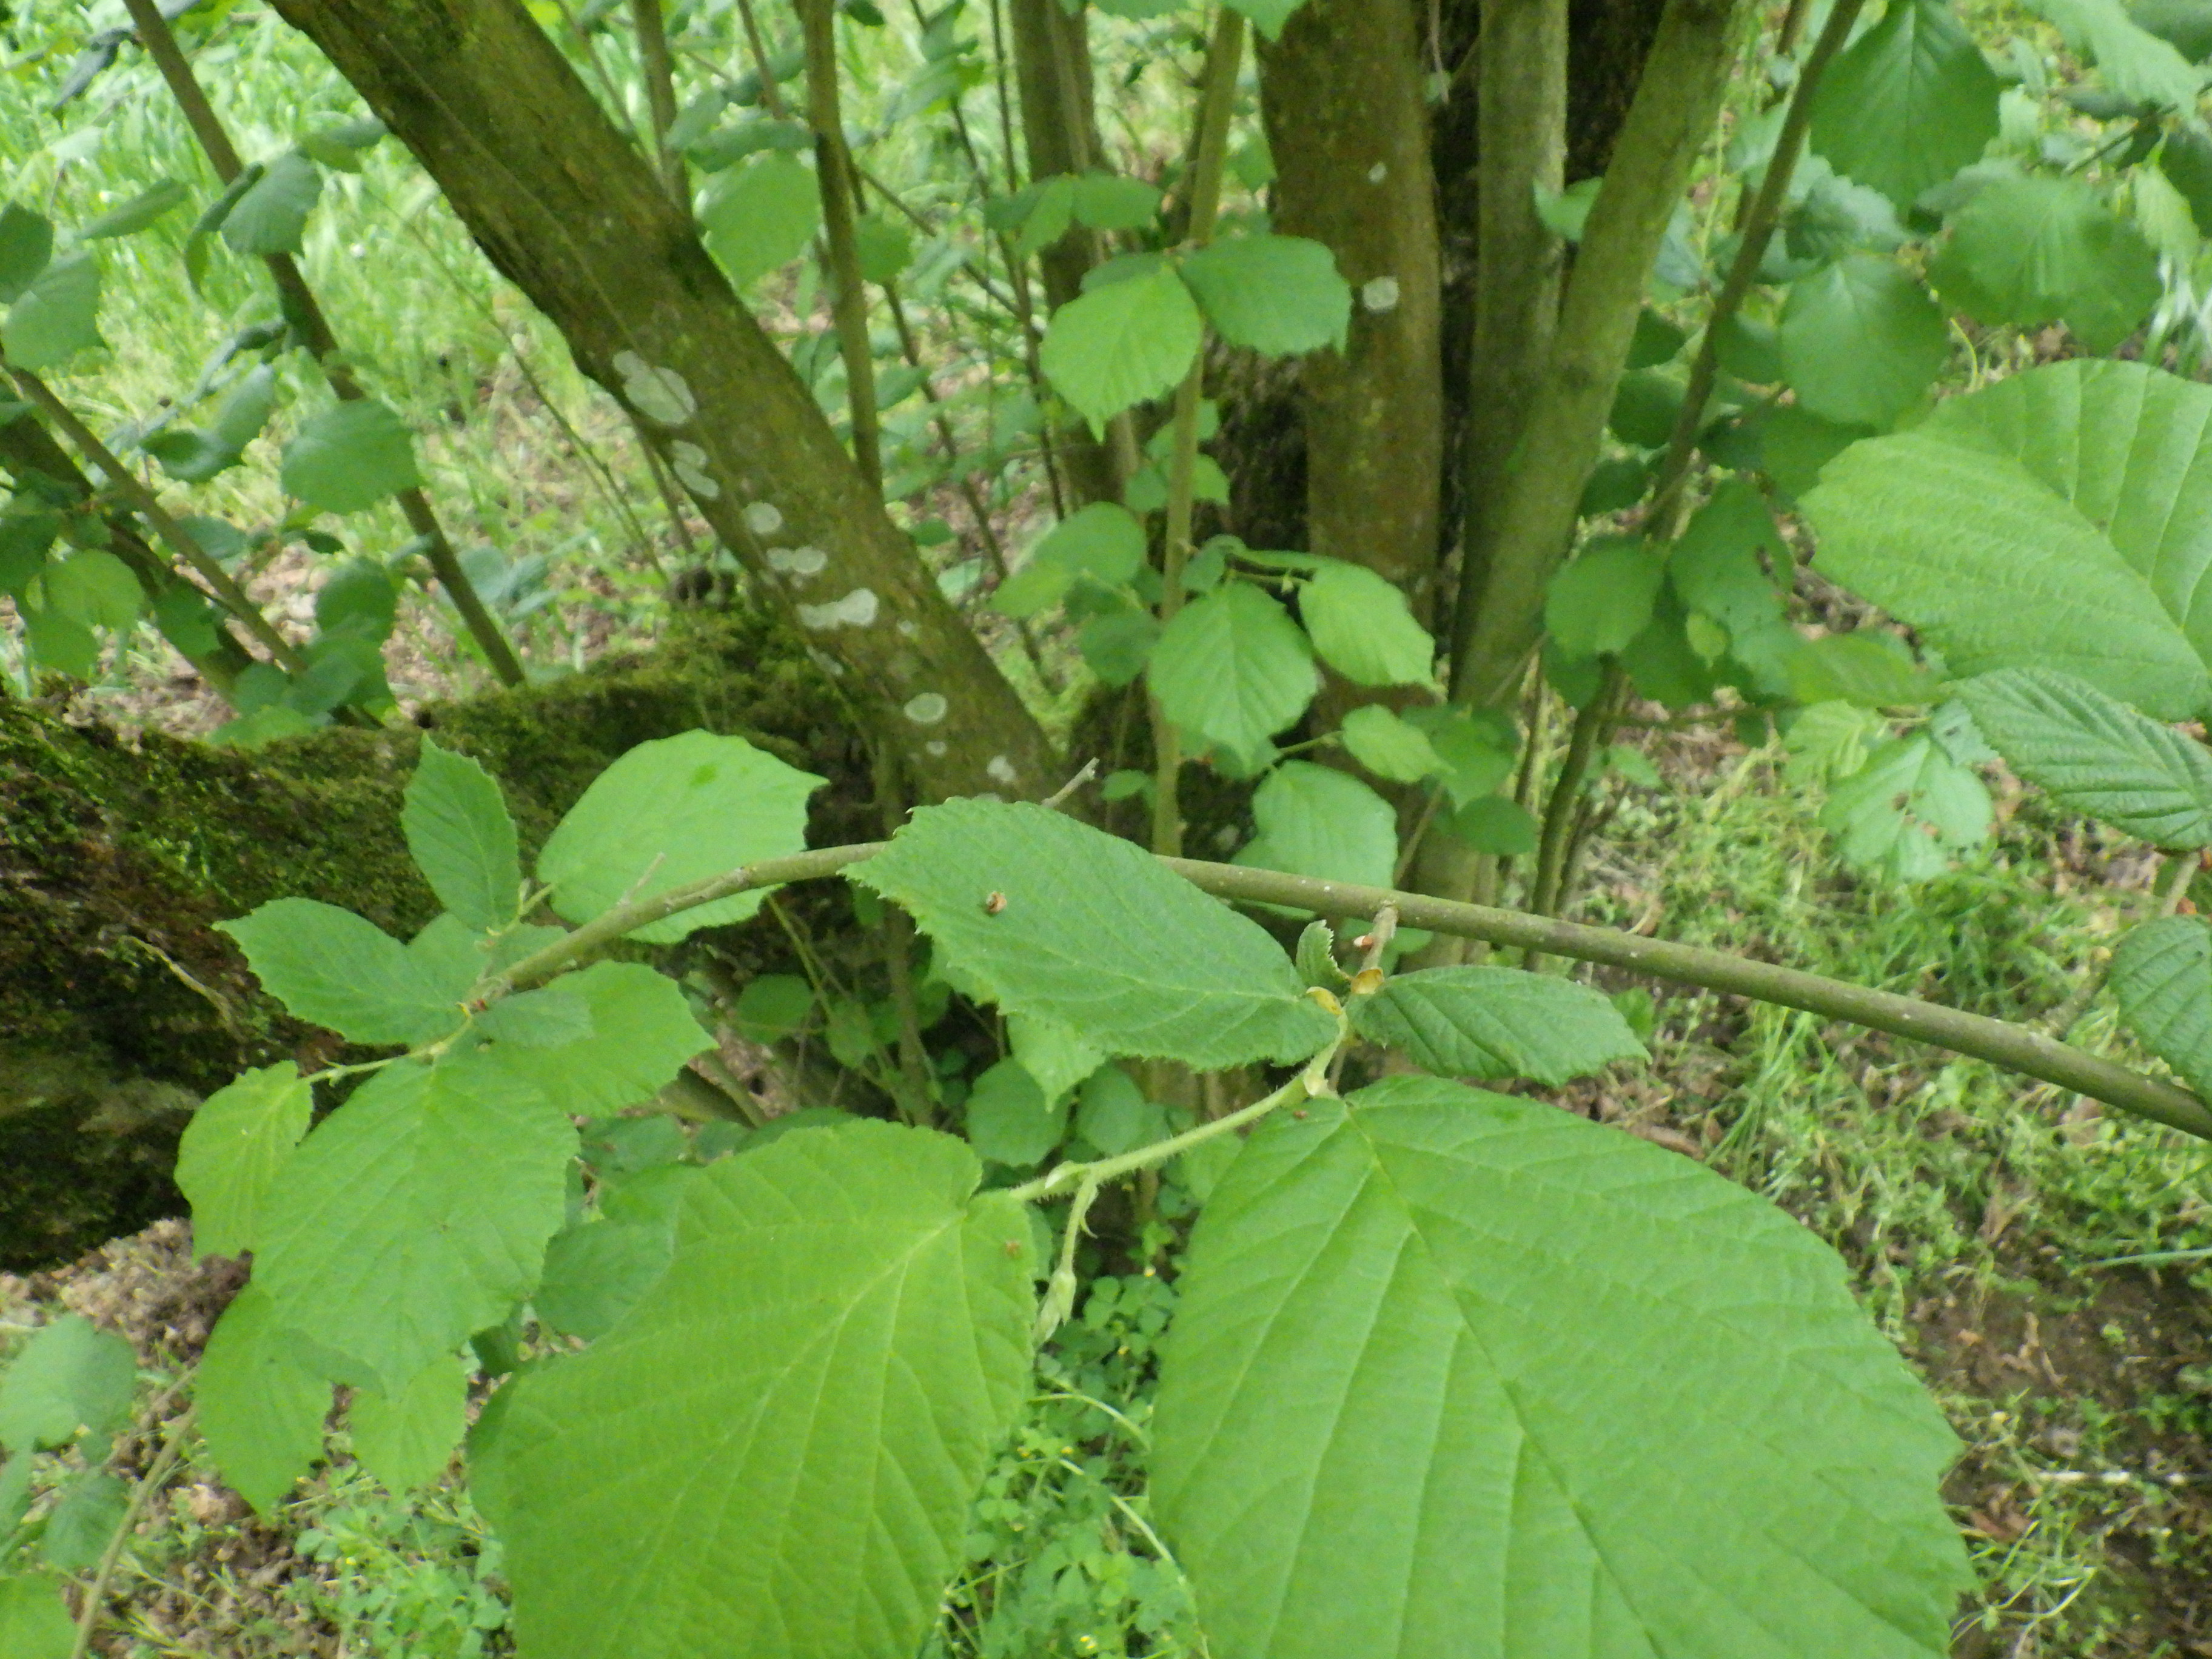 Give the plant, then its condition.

hazel, healthy
